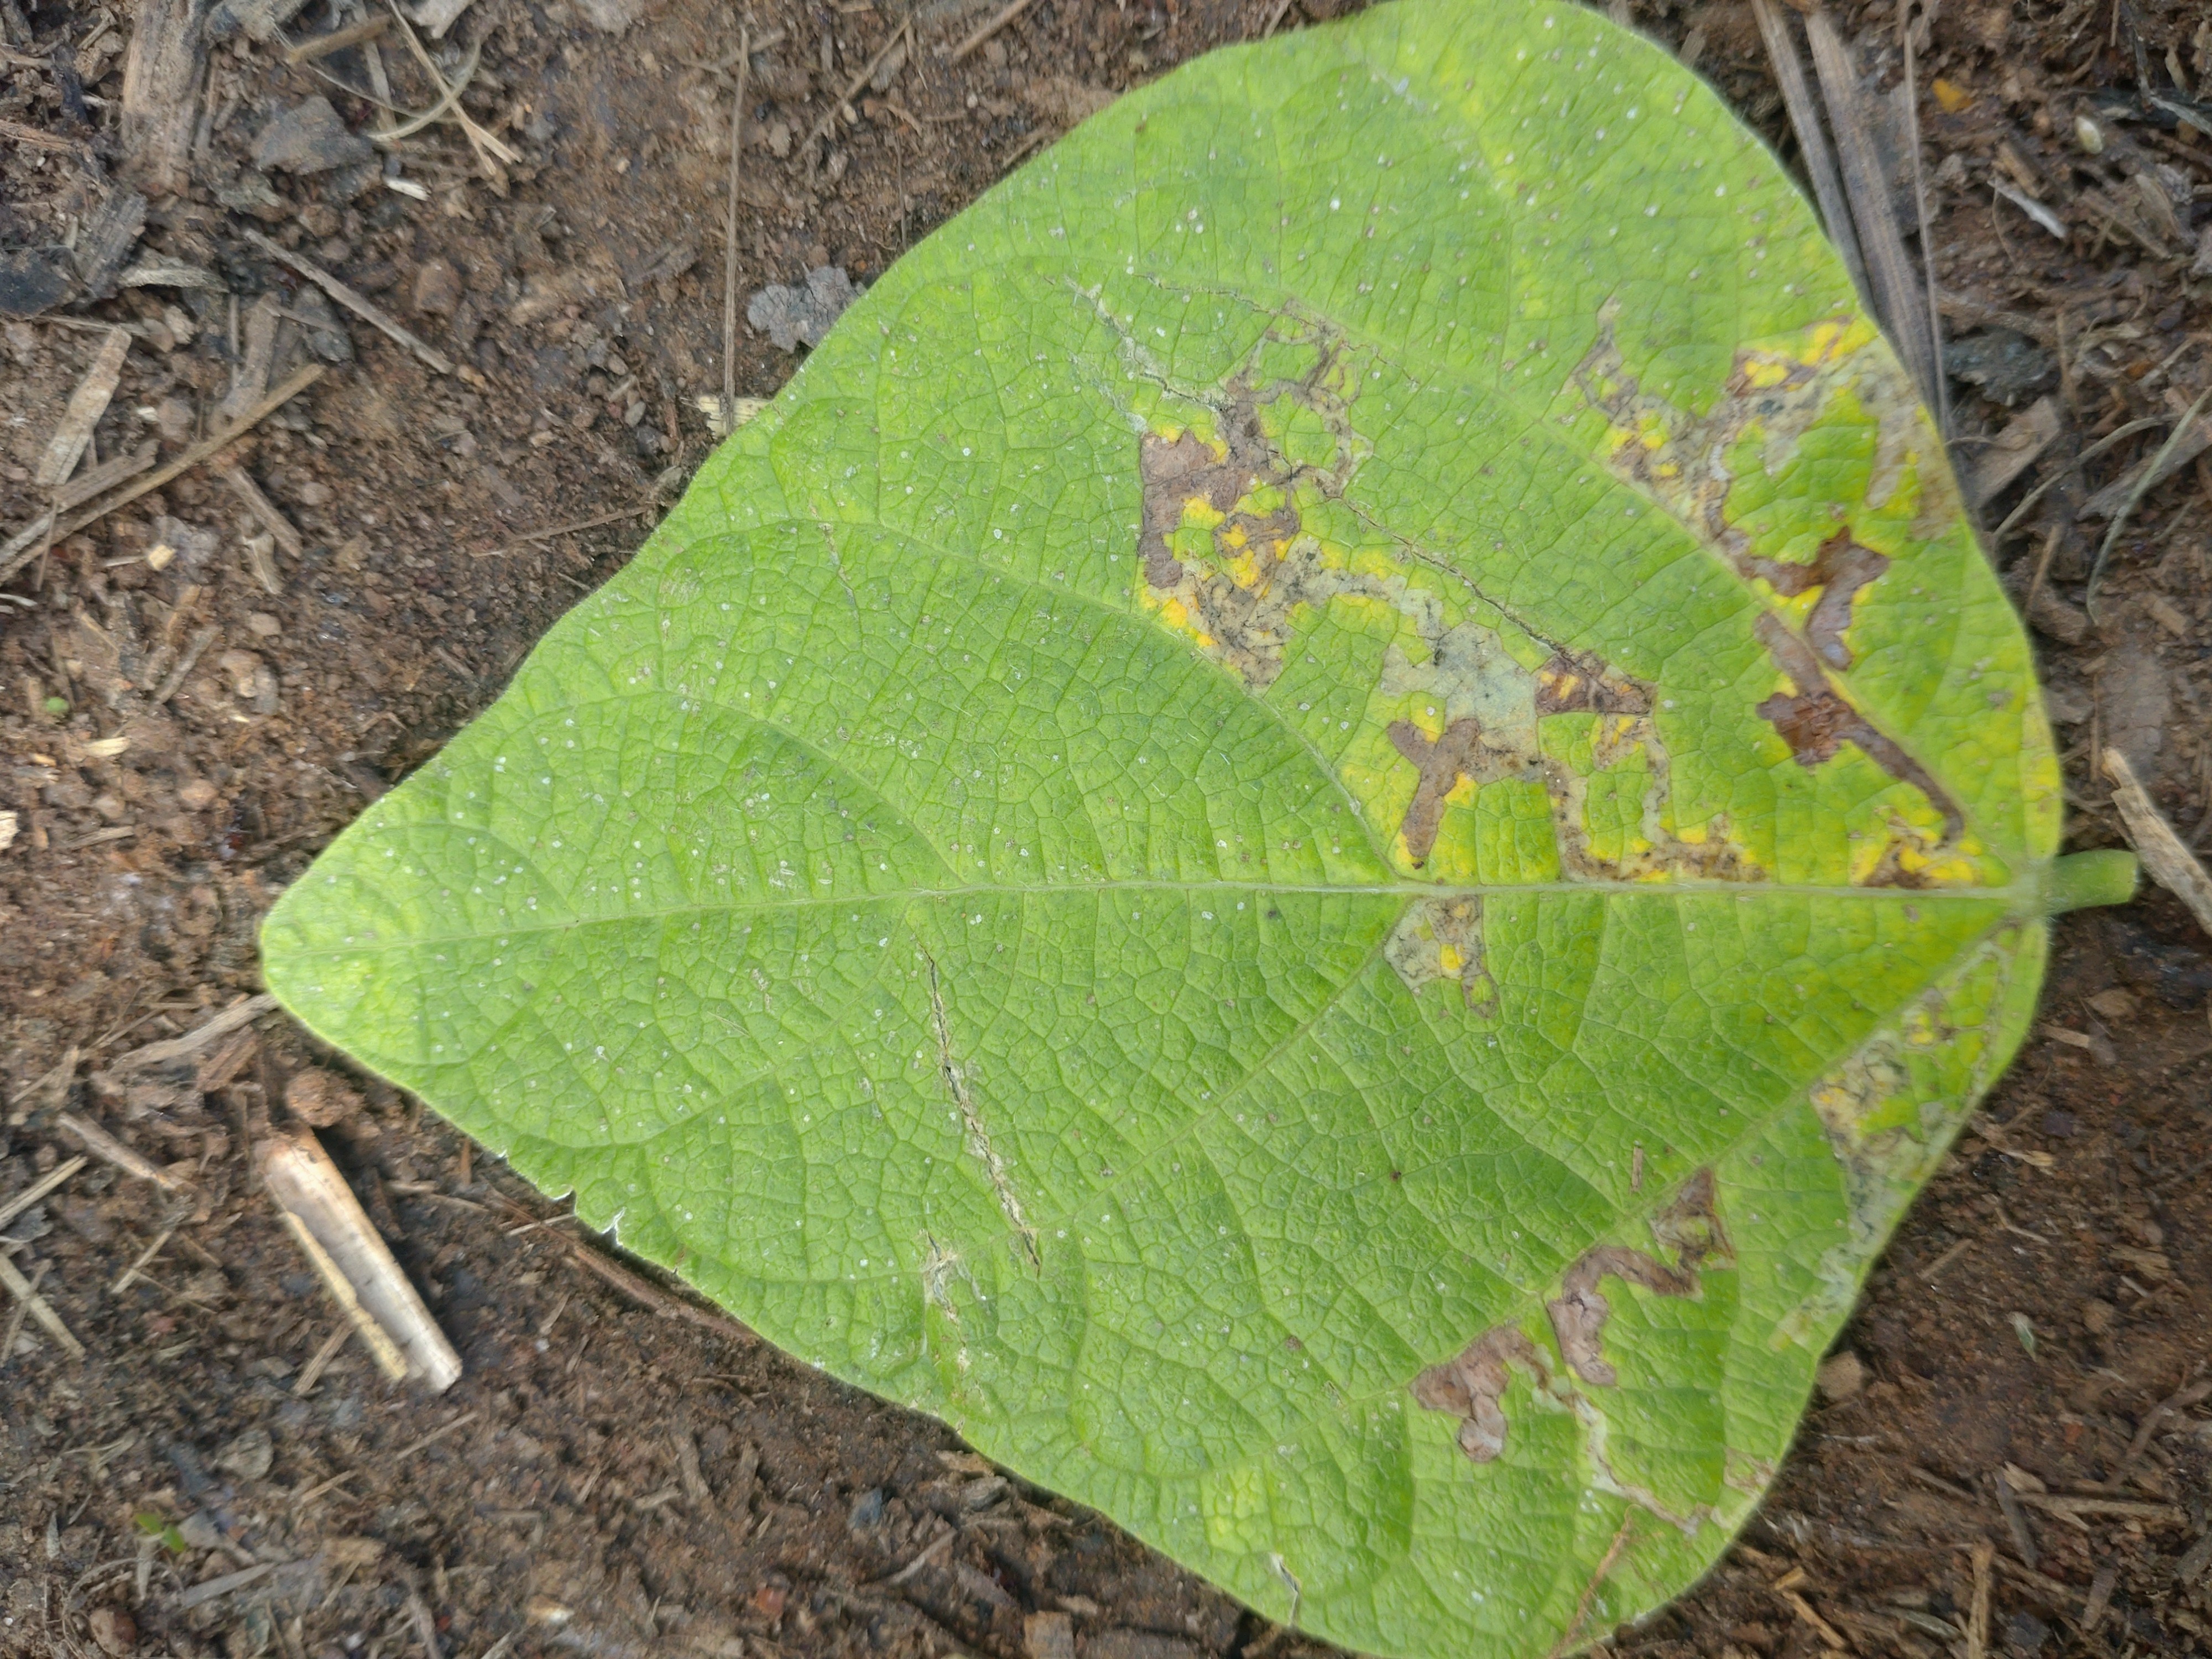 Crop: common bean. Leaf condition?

anthracnose
